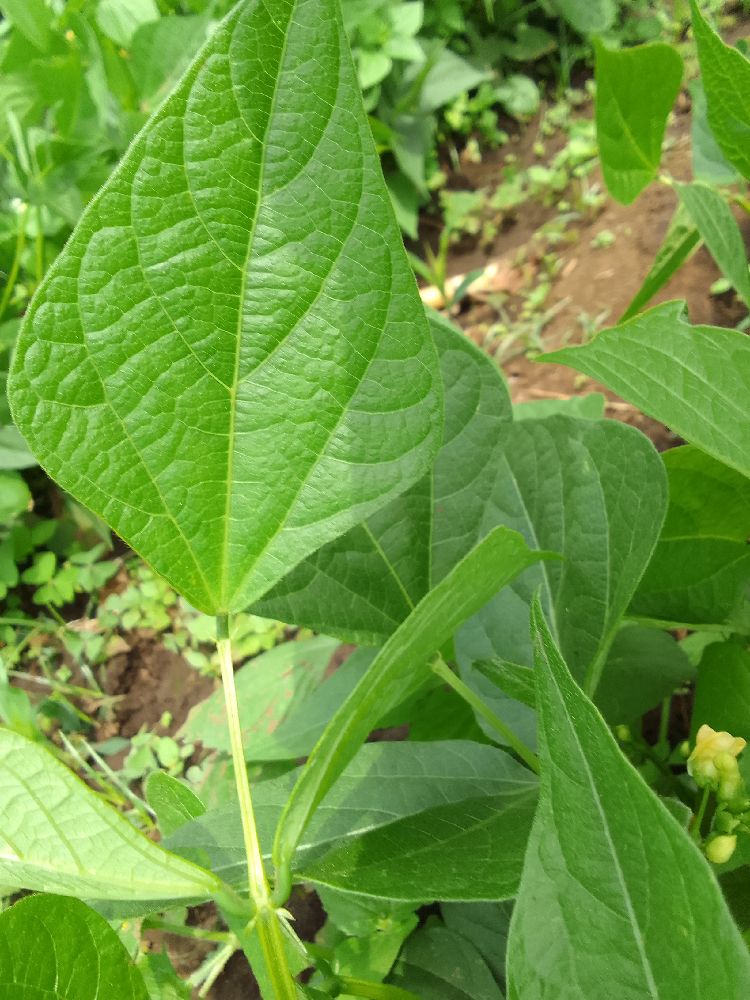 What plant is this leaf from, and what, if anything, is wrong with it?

common bean, healthy
